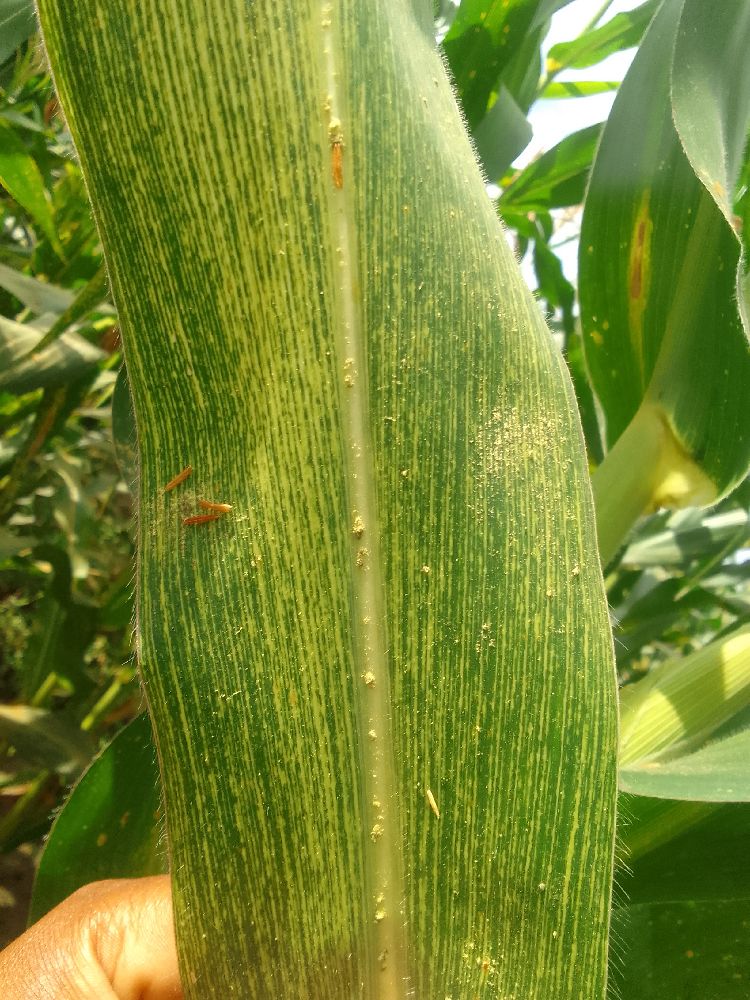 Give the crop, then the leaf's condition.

maize, maize streak virus
